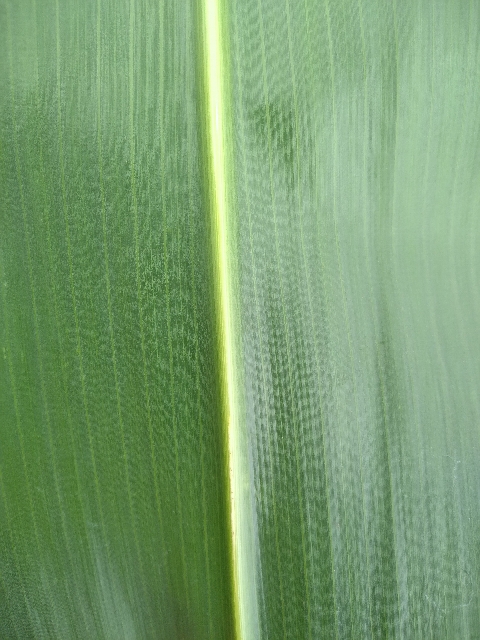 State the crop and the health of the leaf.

maize, healthy
